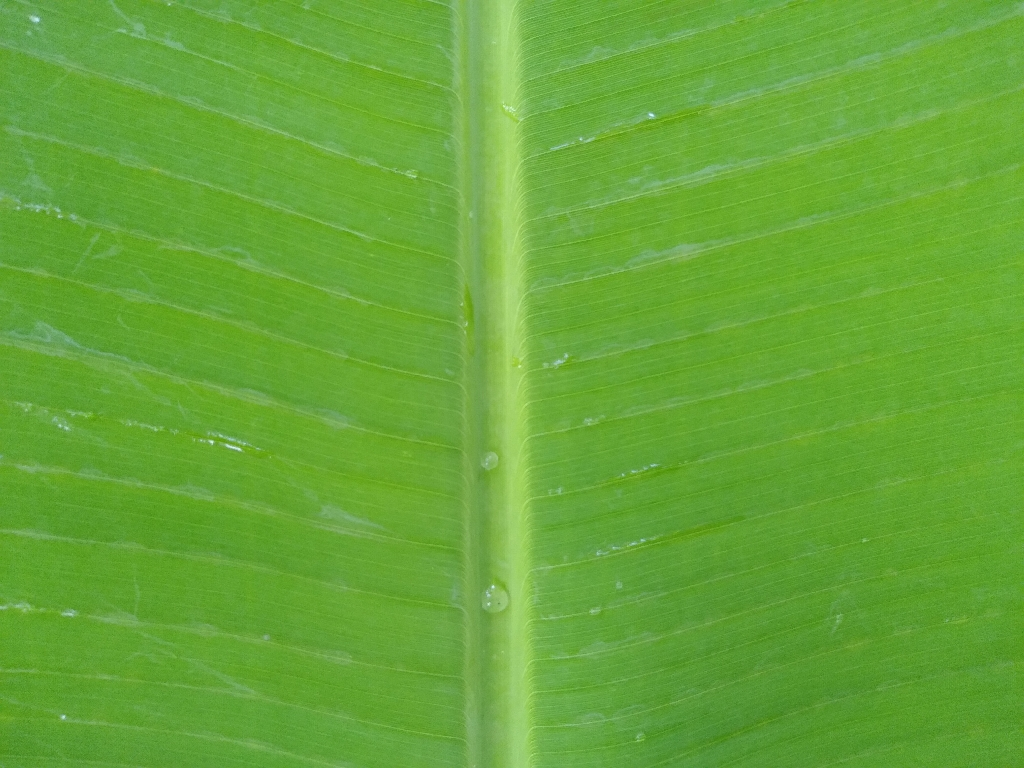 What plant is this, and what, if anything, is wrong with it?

banana, healthy
